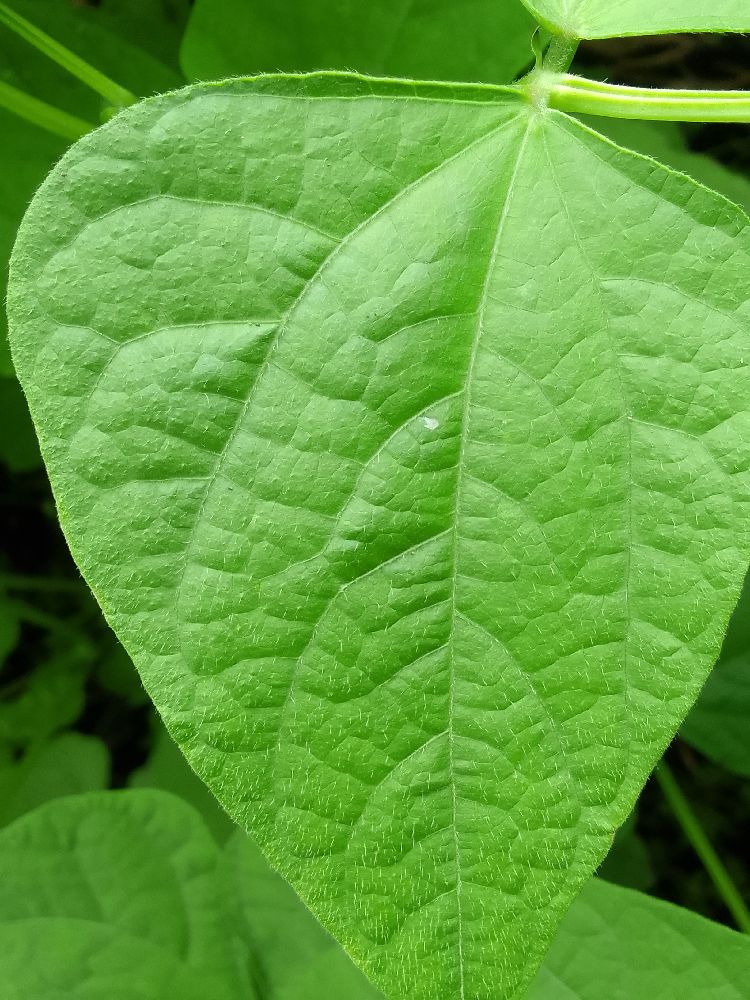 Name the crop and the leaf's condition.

common bean, healthy
